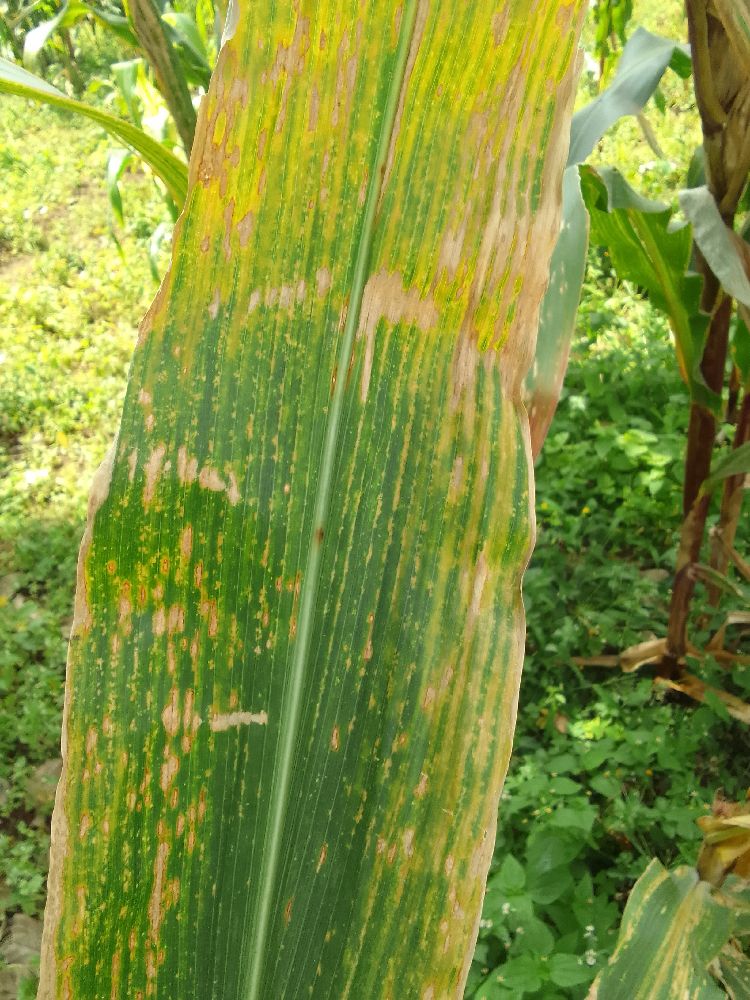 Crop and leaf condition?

maize, maize lethal necrosis
